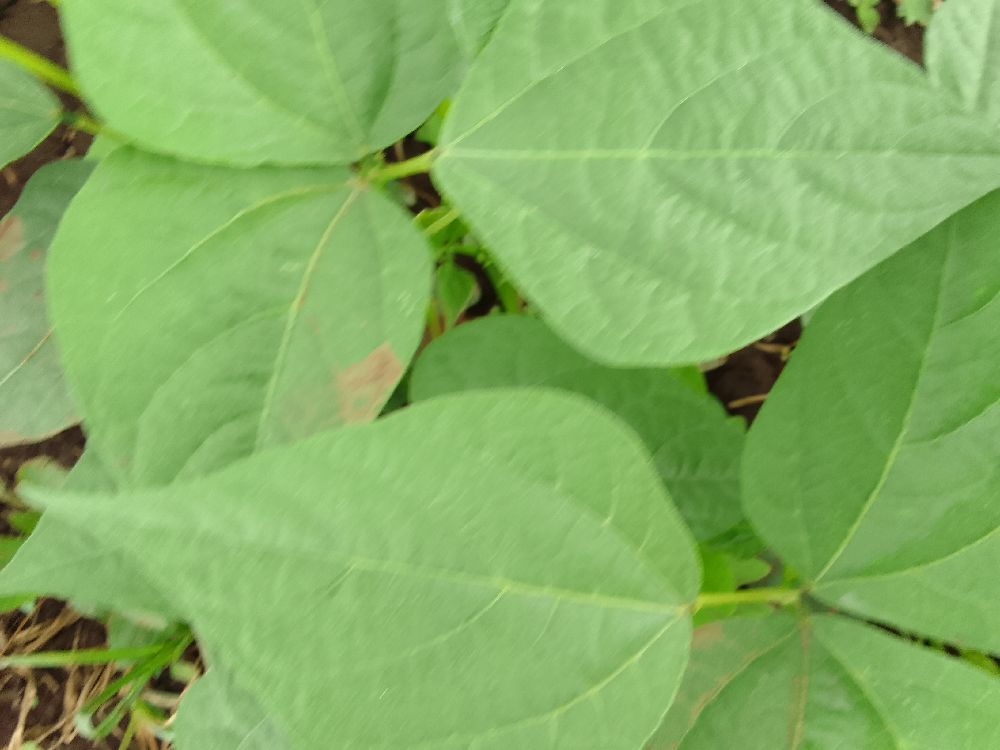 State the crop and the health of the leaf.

common bean, healthy
